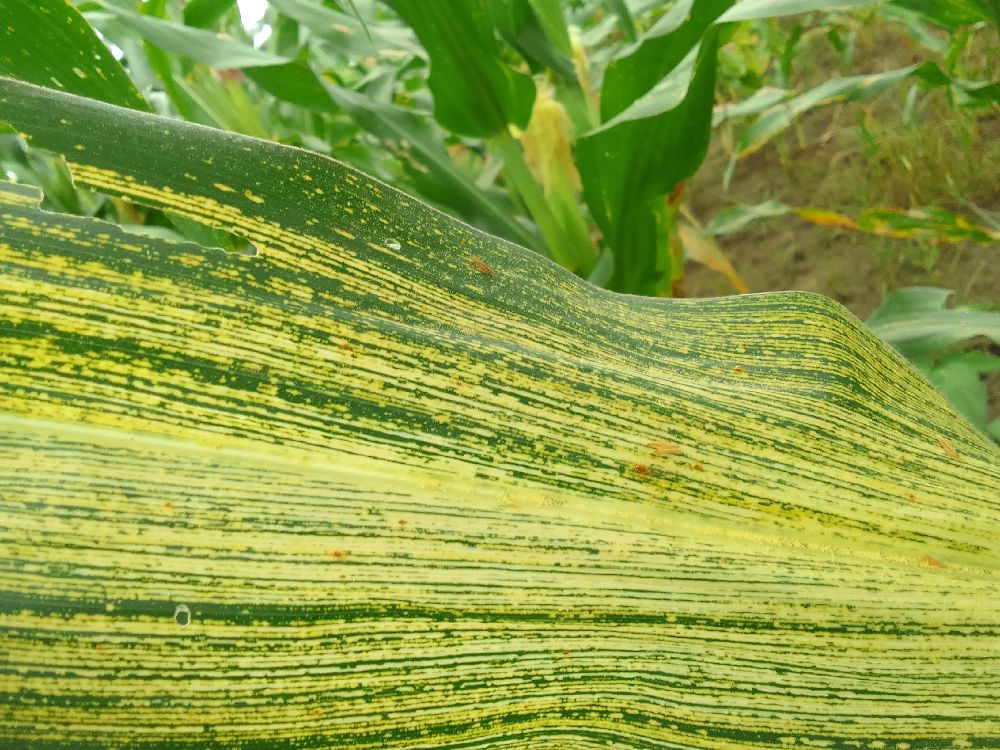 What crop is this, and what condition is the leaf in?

maize, maize streak virus
